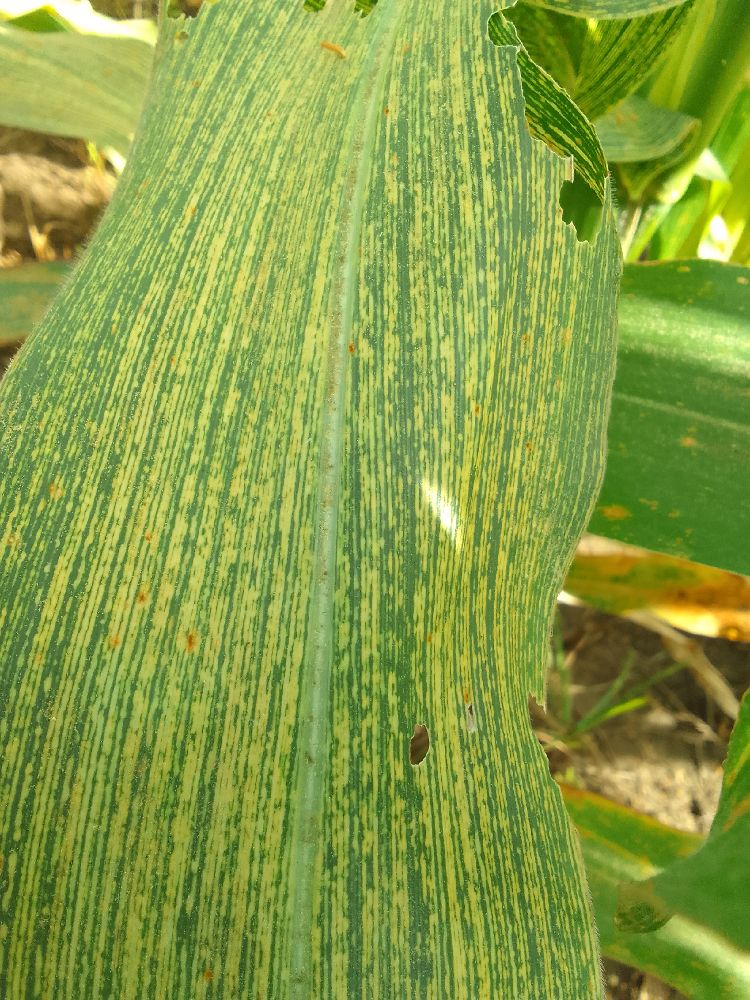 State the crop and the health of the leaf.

maize, maize streak virus
